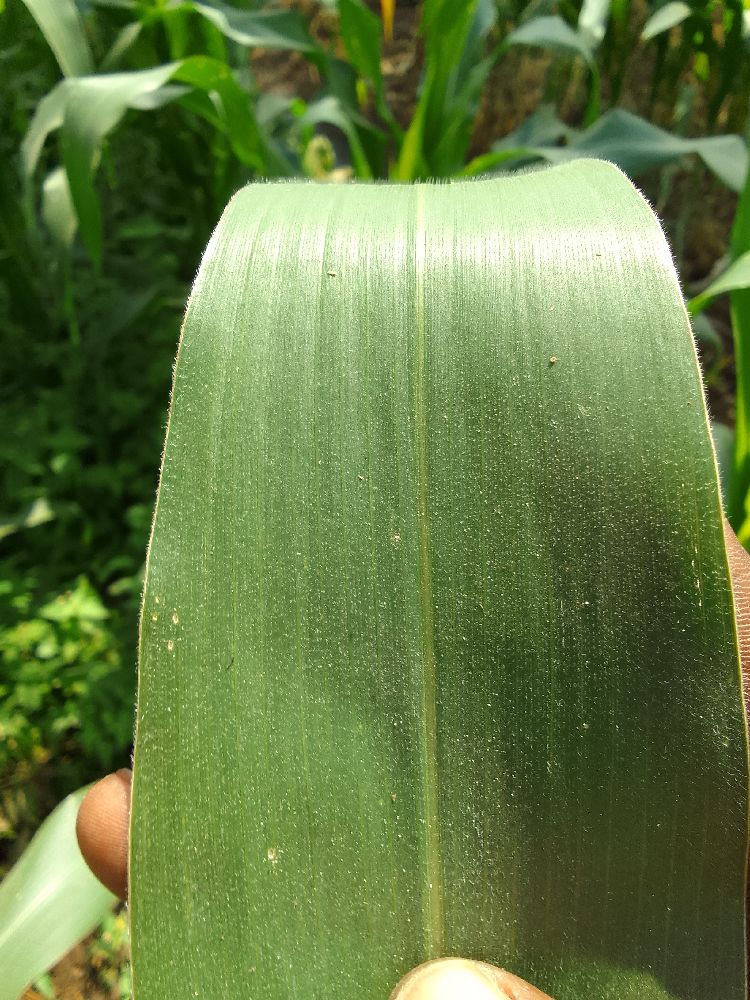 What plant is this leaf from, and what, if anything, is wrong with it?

maize, healthy
